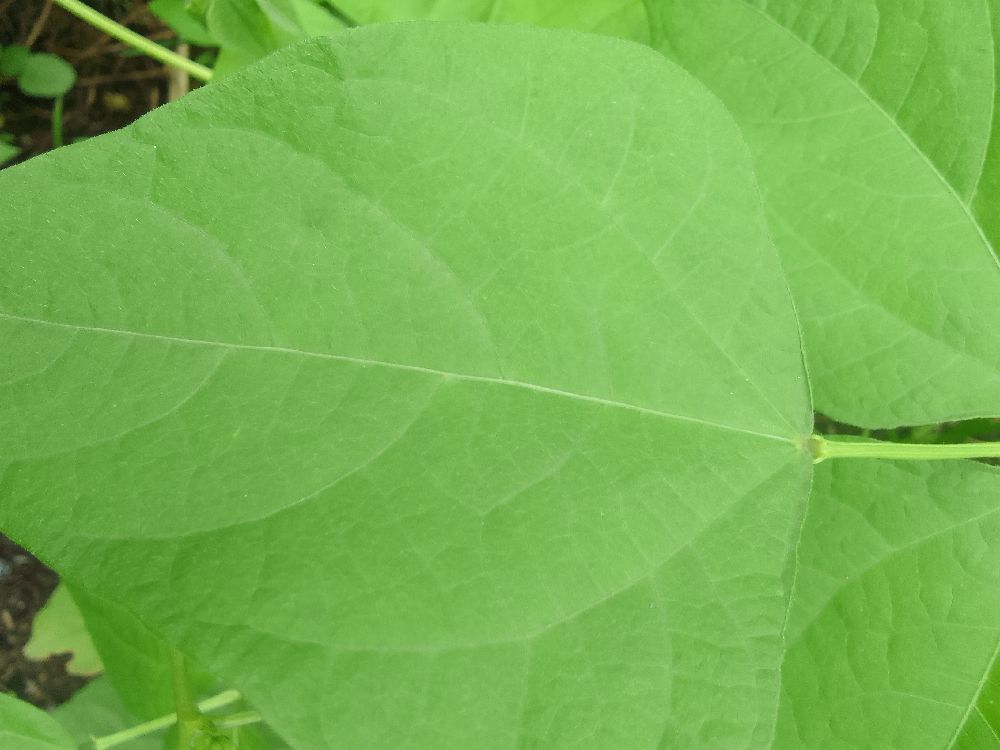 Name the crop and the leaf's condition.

common bean, healthy
